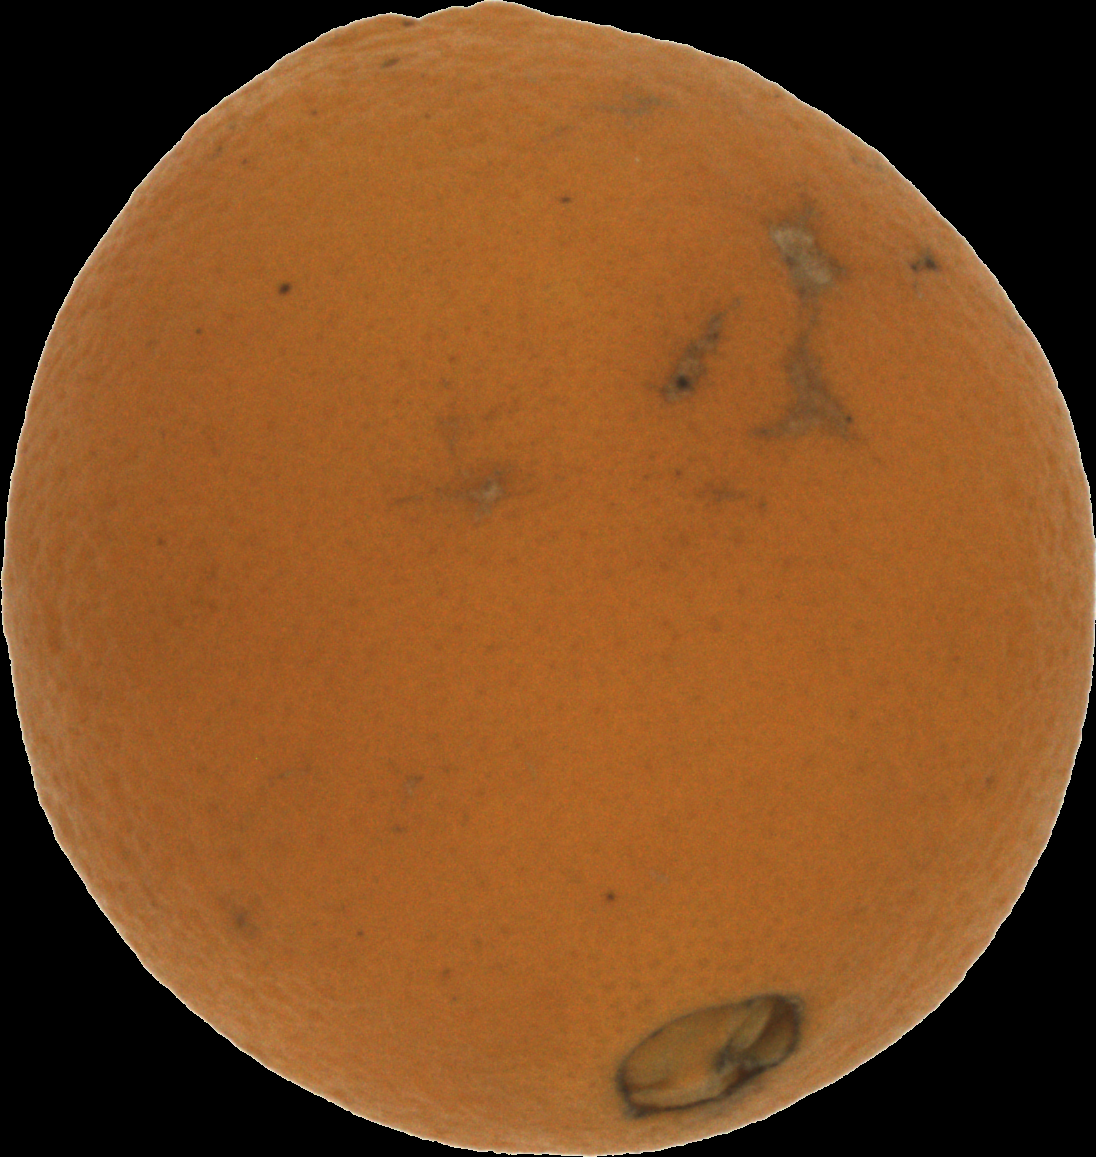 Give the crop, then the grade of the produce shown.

orange, bad
